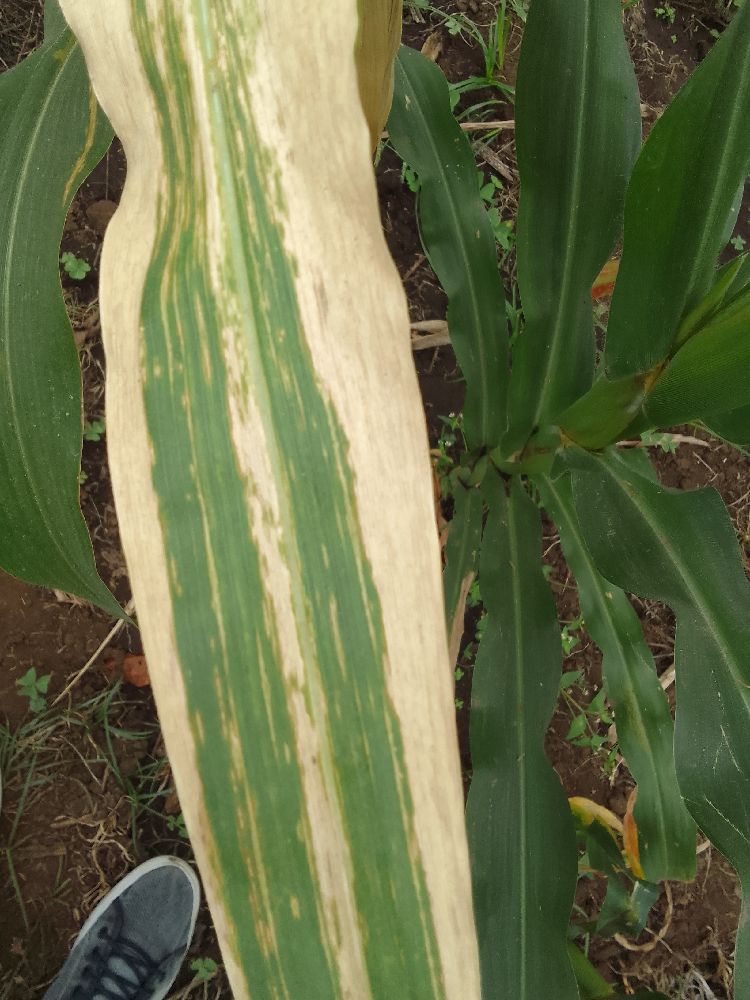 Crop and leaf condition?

maize, maize lethal necrosis
